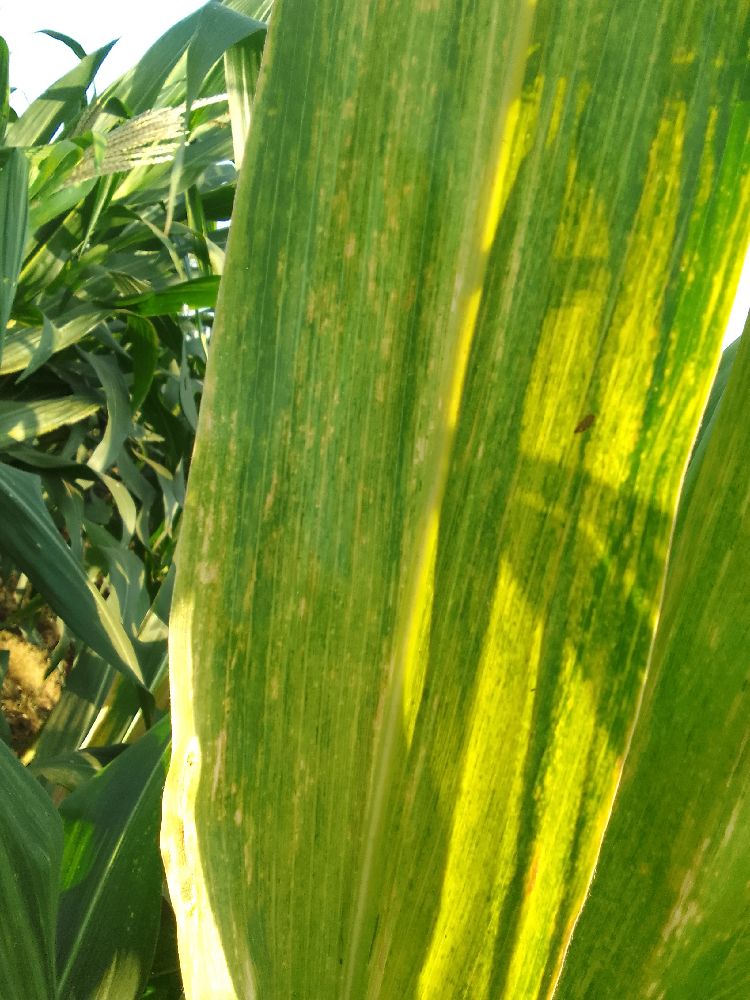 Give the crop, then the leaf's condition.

maize, maize lethal necrosis
